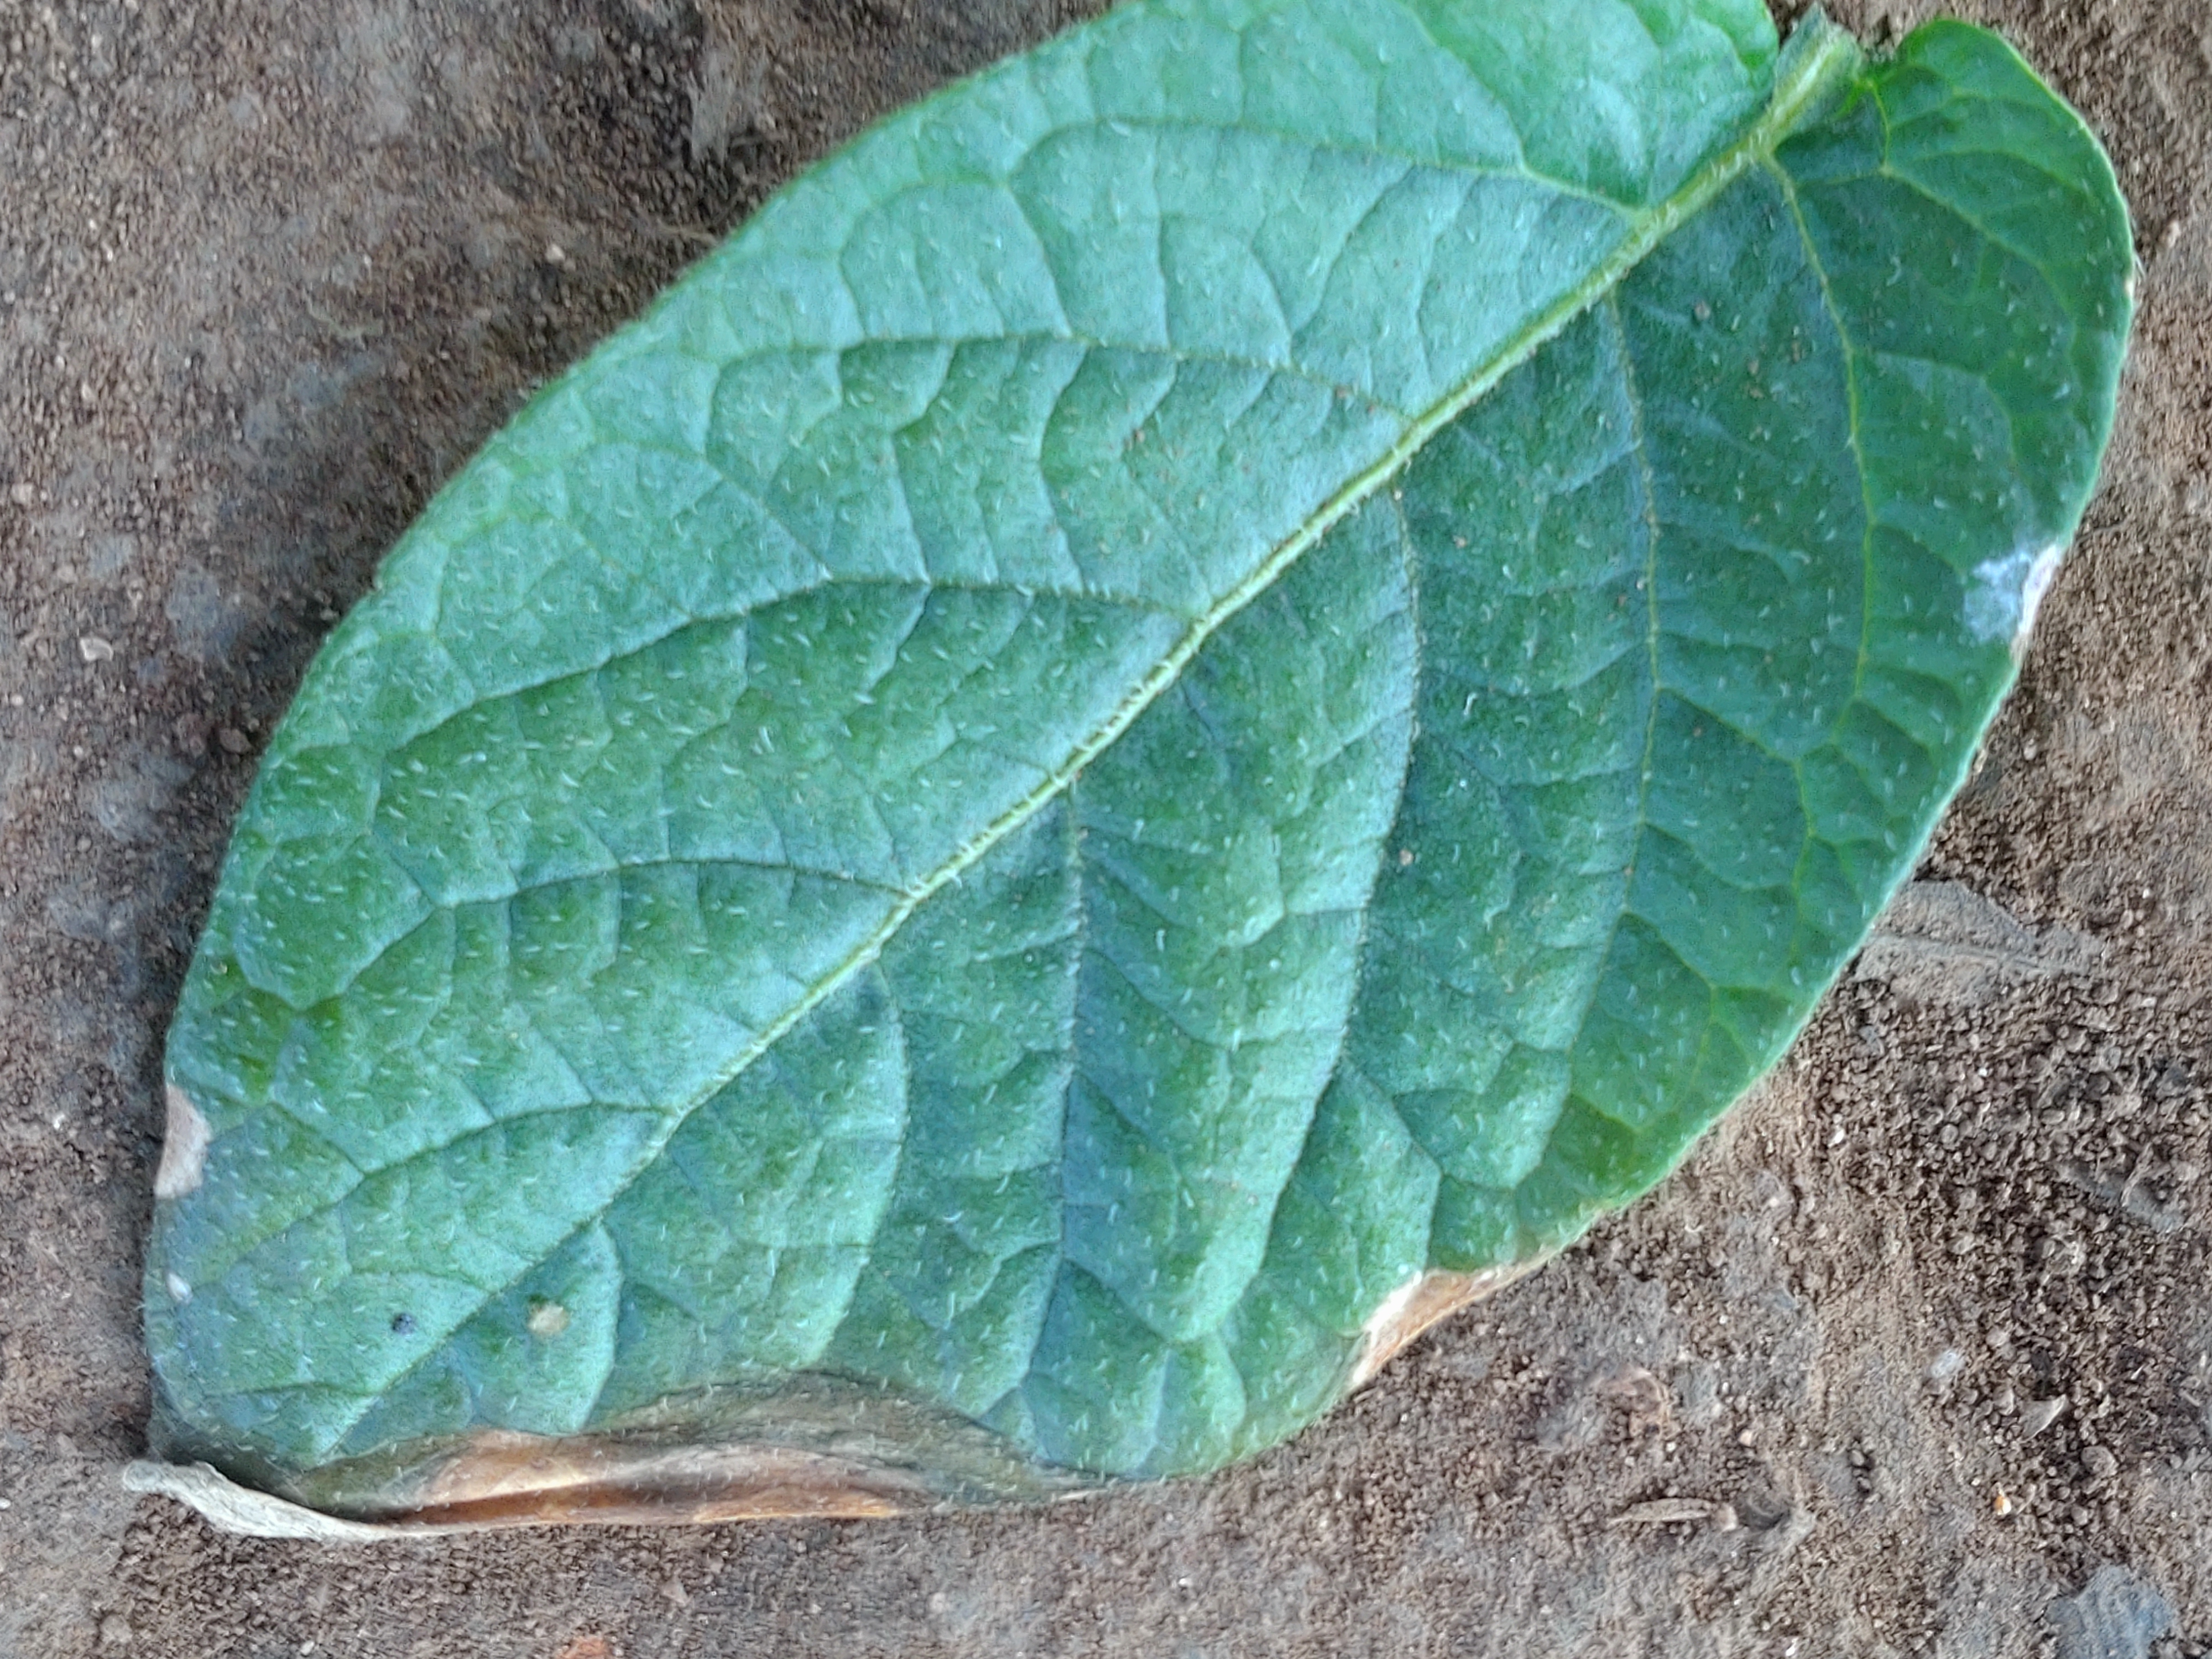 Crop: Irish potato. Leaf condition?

early blight
